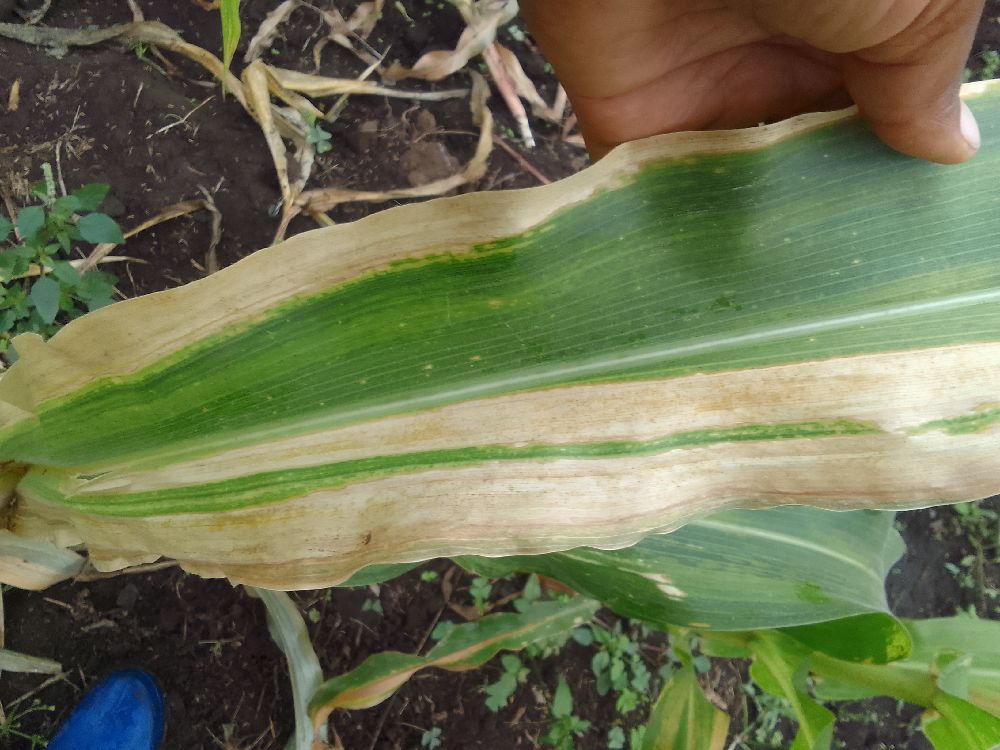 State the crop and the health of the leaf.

maize, maize lethal necrosis
